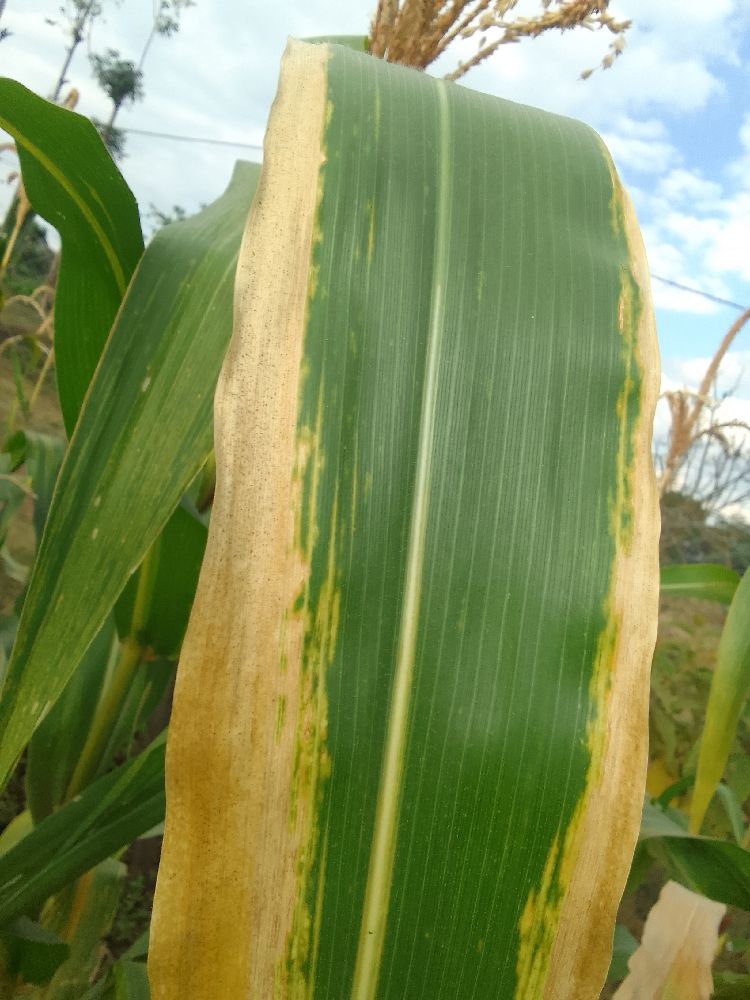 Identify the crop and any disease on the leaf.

maize, maize lethal necrosis
